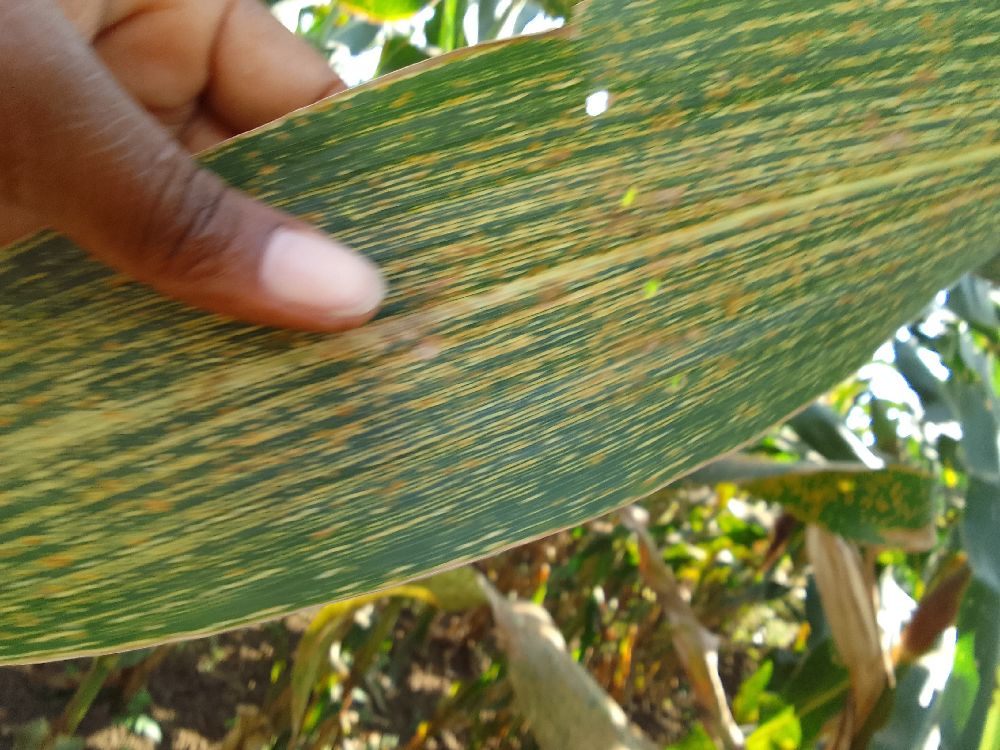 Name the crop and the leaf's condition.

maize, maize streak virus
